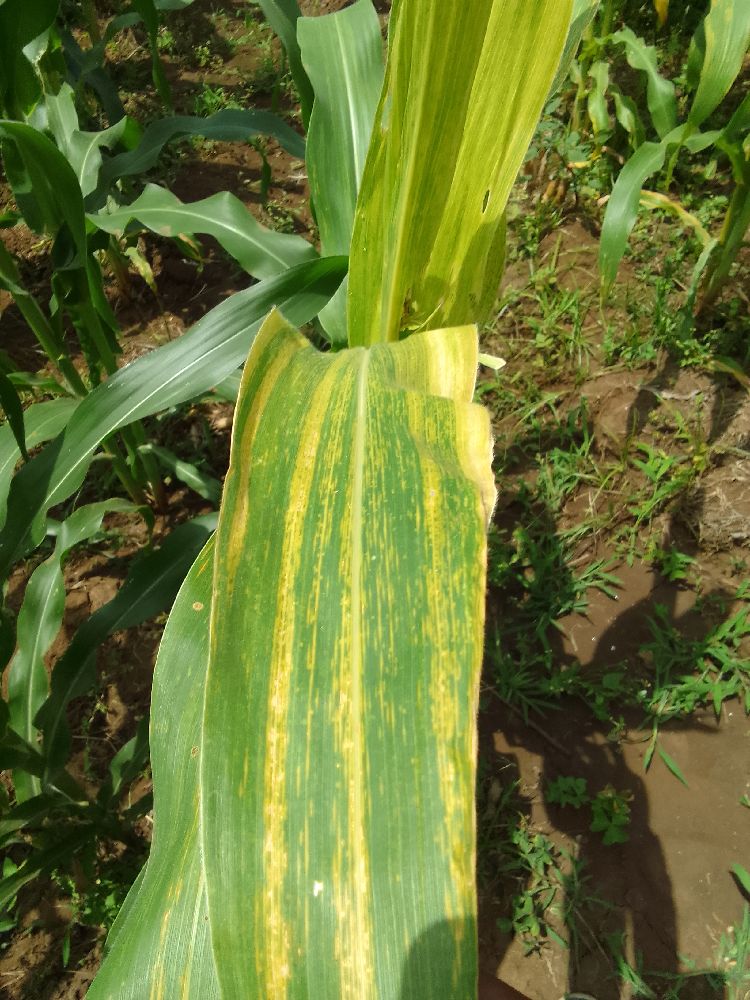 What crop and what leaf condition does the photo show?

maize, maize lethal necrosis
